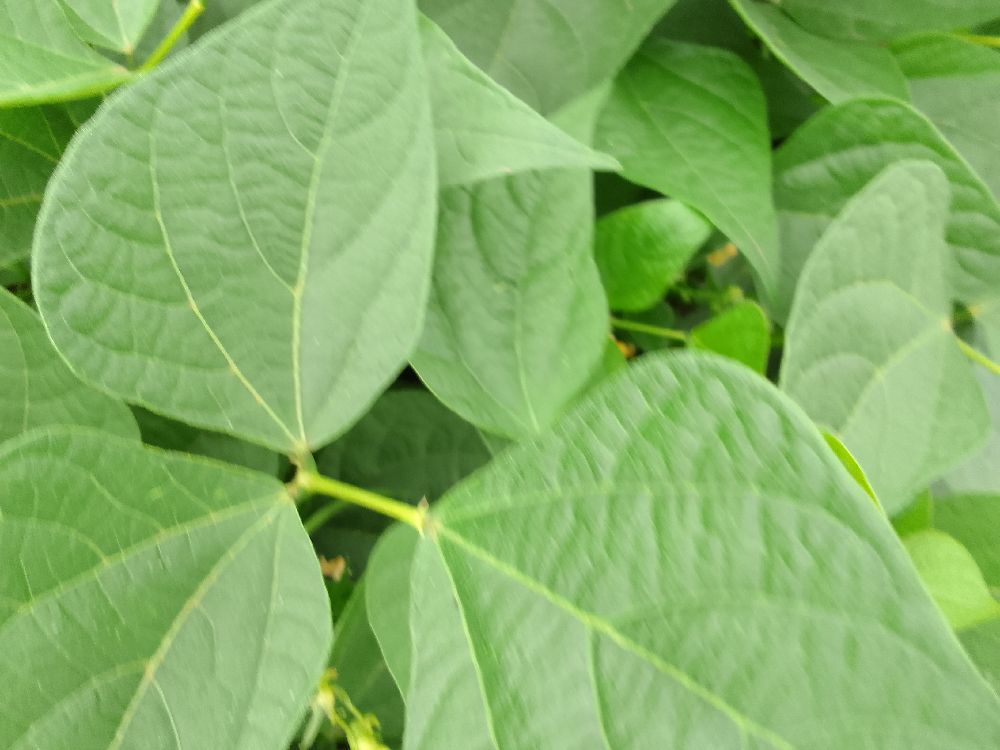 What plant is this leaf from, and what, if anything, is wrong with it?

common bean, healthy
